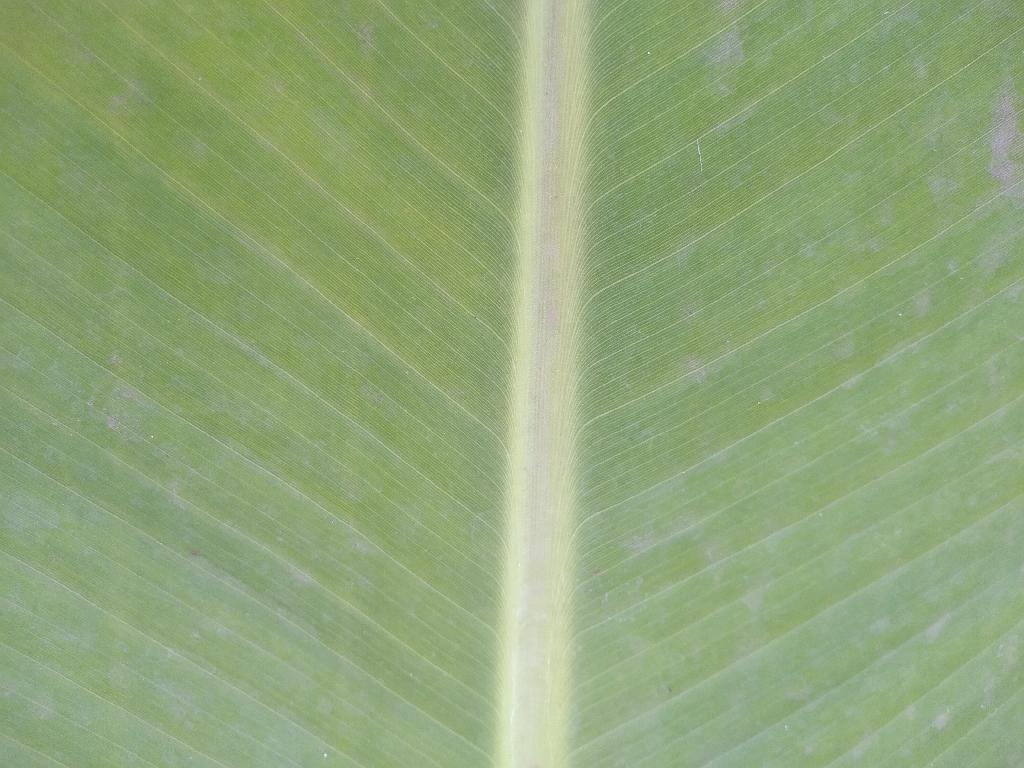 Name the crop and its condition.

banana, healthy
